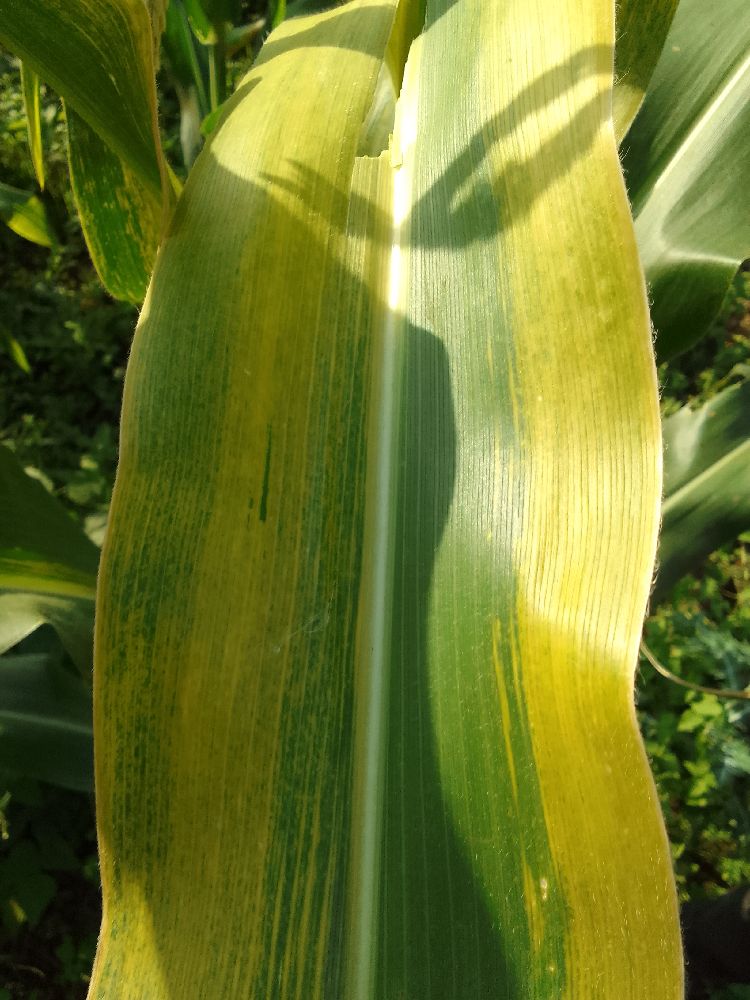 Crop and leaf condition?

maize, maize lethal necrosis
